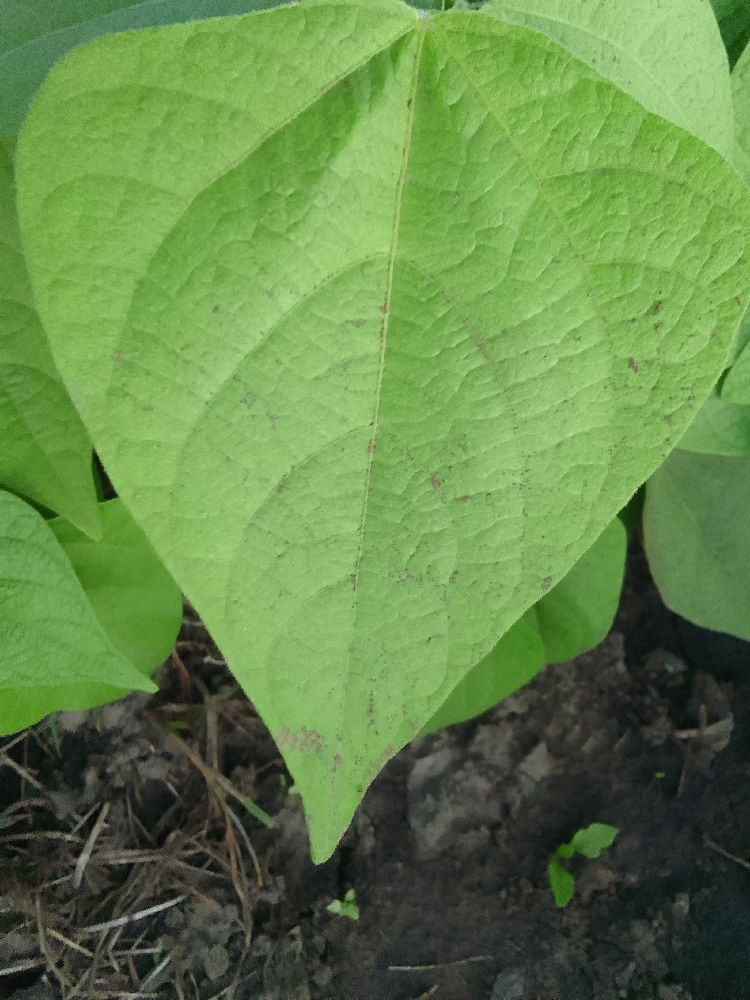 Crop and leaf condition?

common bean, healthy
